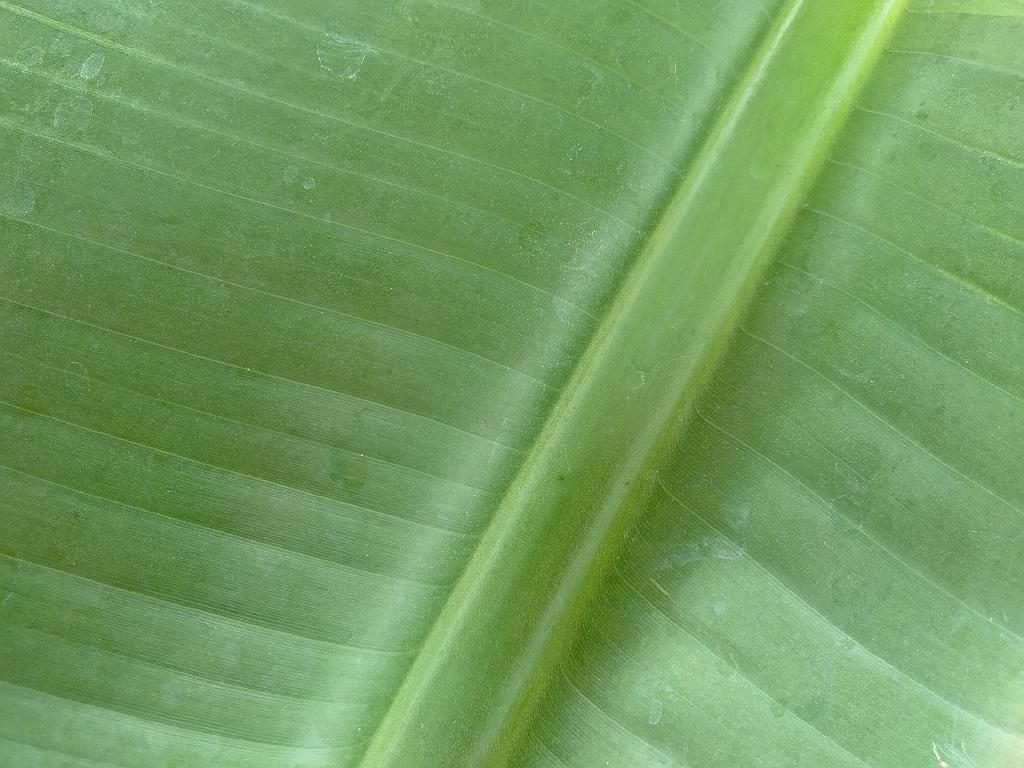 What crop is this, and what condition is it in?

banana, healthy
